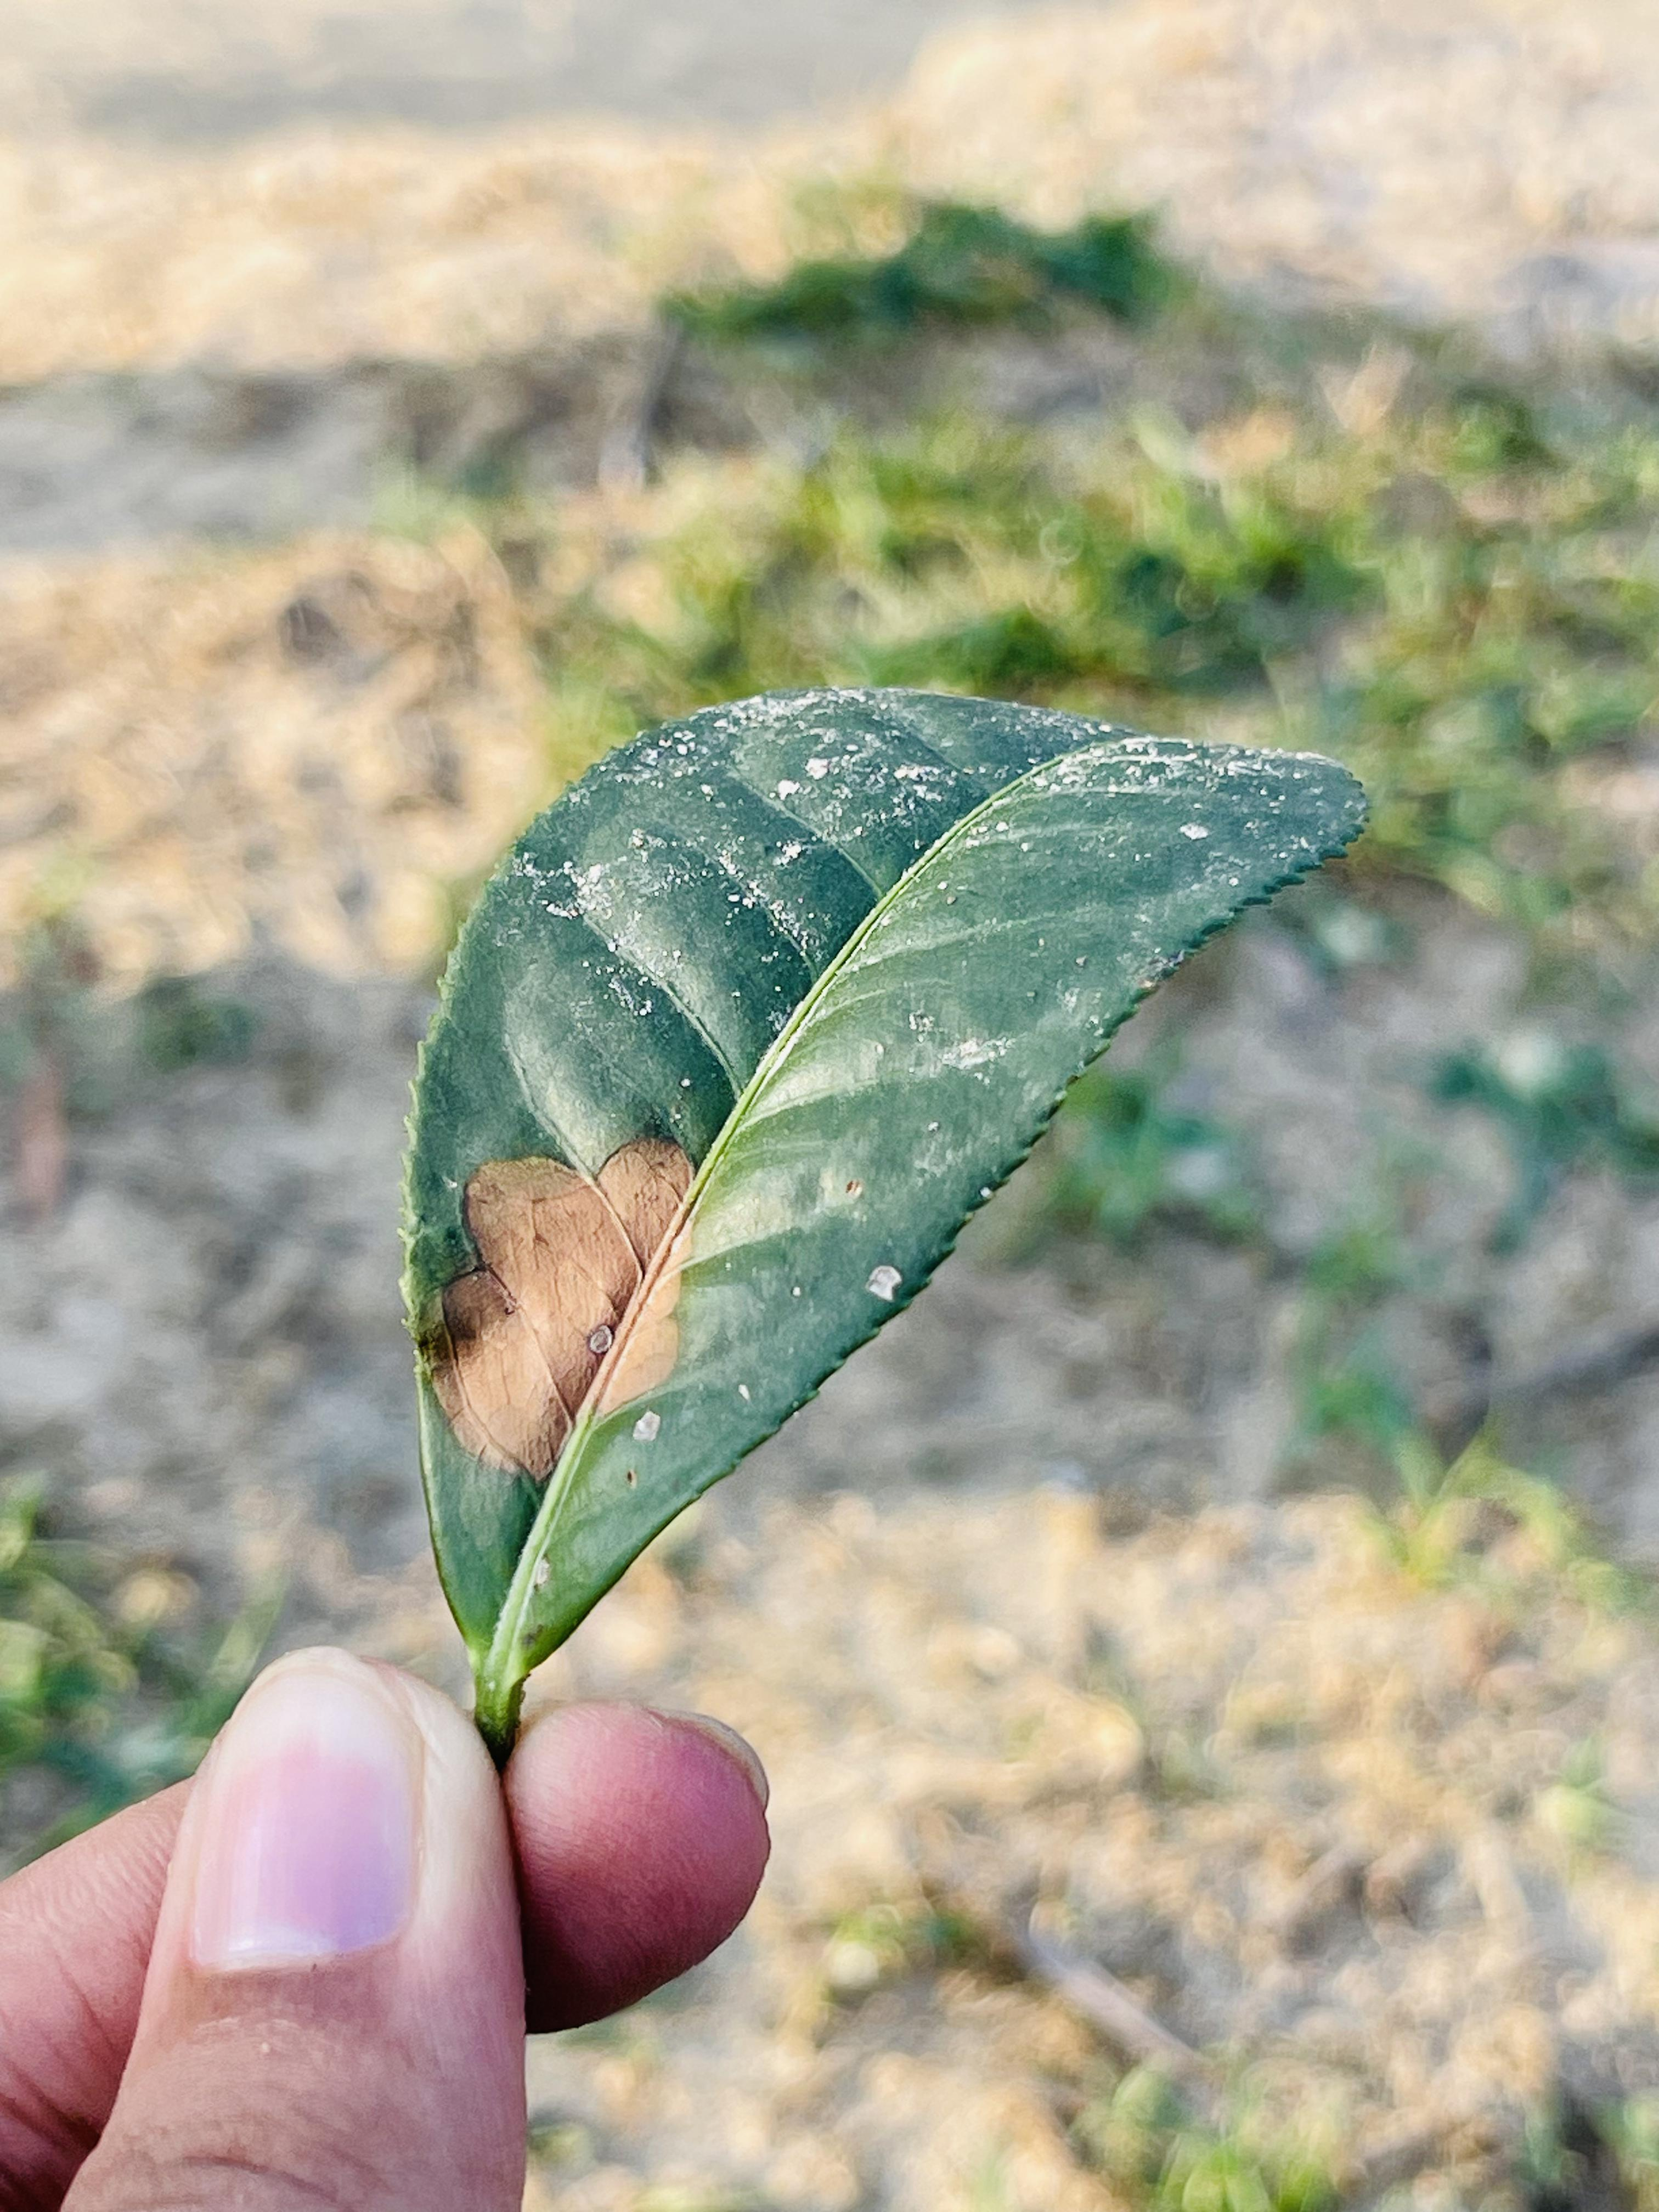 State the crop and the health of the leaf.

tea, blight
